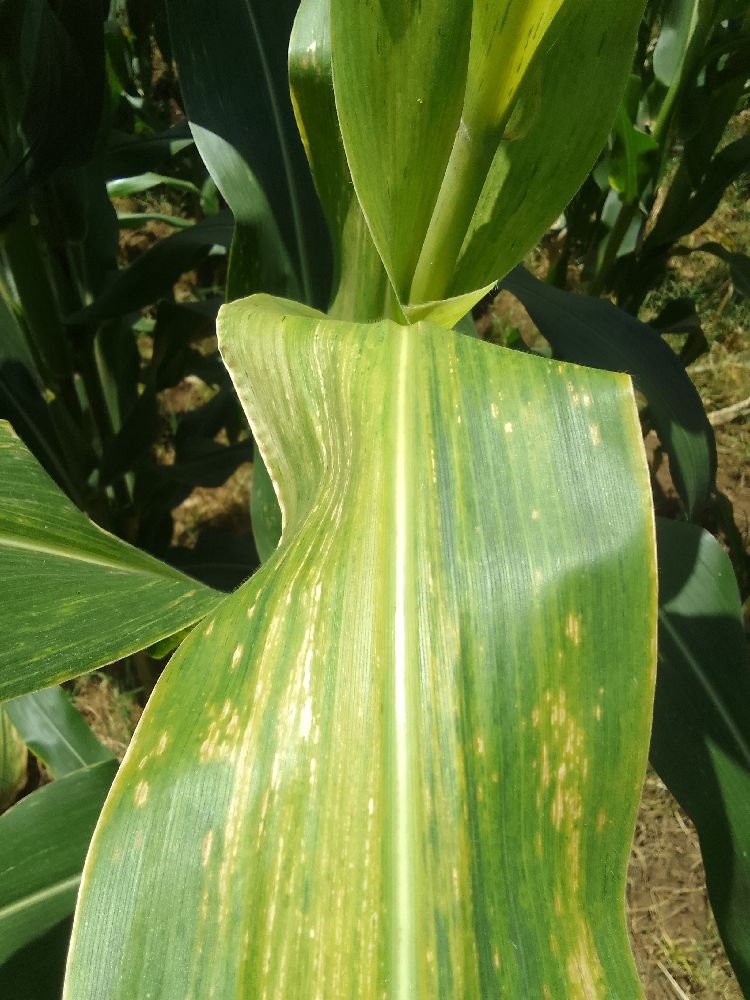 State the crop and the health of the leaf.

maize, maize lethal necrosis
